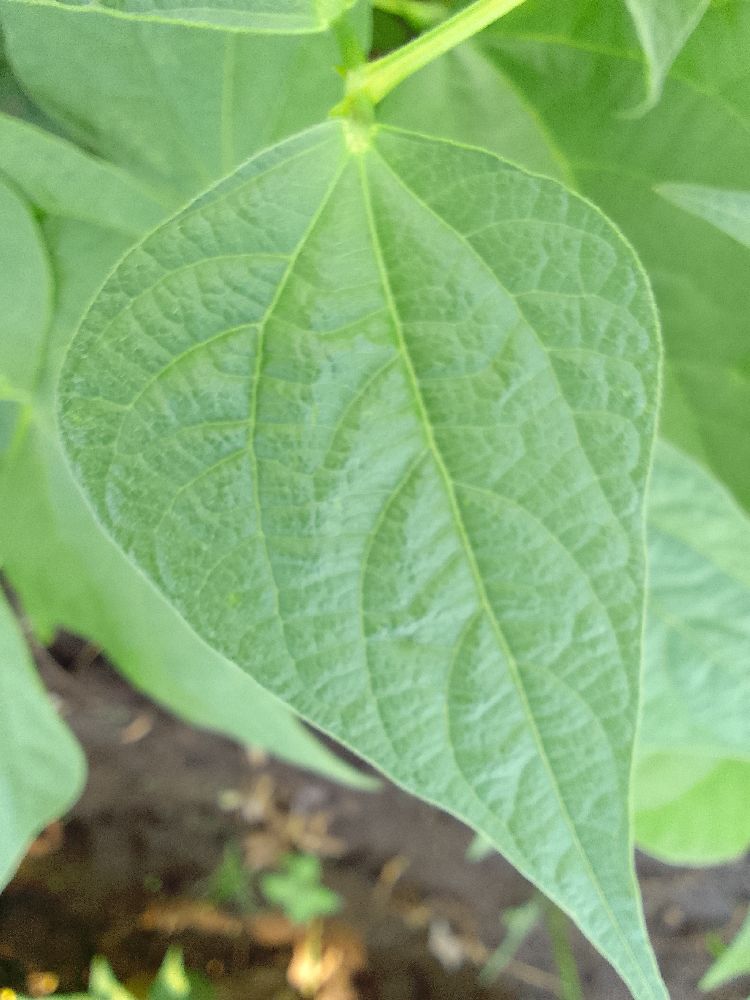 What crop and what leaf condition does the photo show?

common bean, healthy
